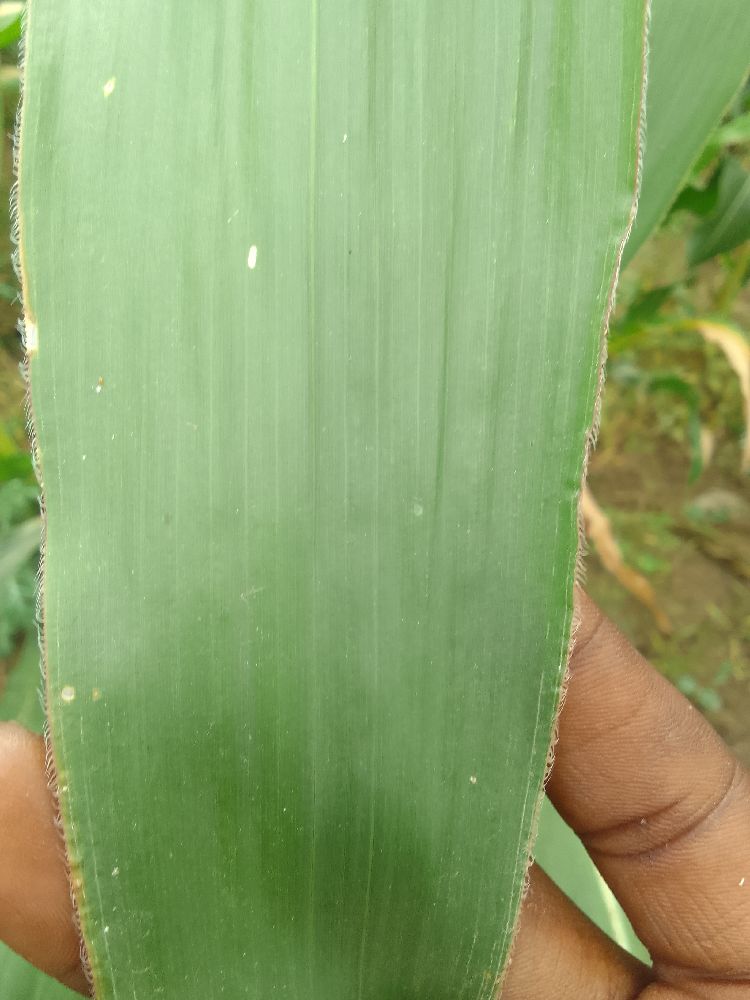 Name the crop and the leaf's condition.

maize, healthy
